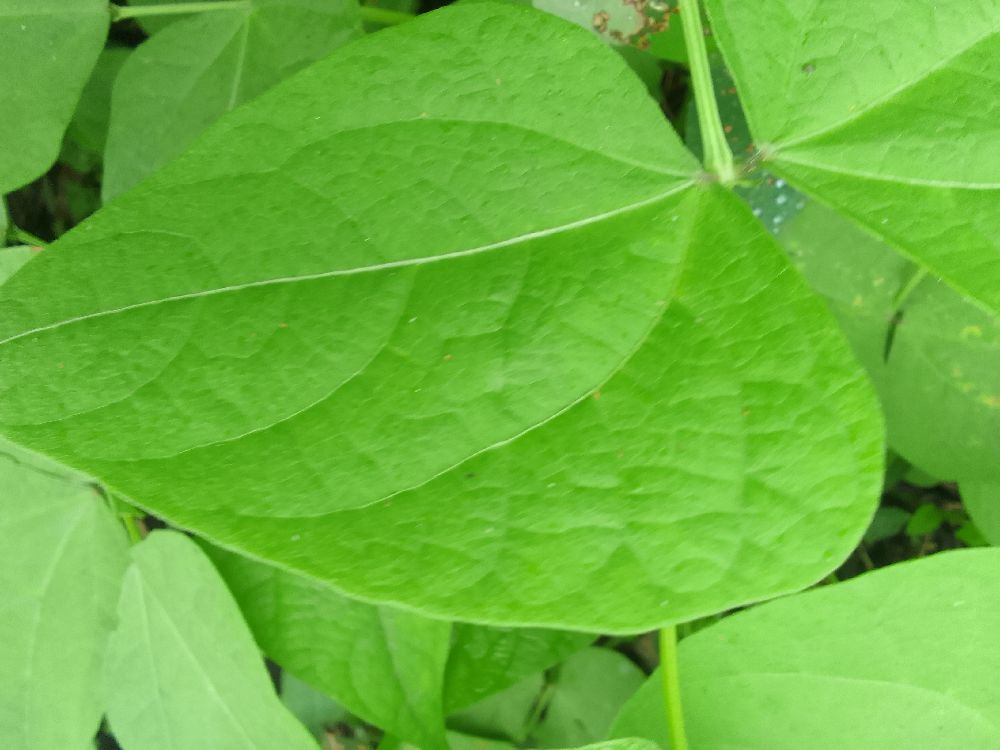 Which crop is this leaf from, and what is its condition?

common bean, healthy
